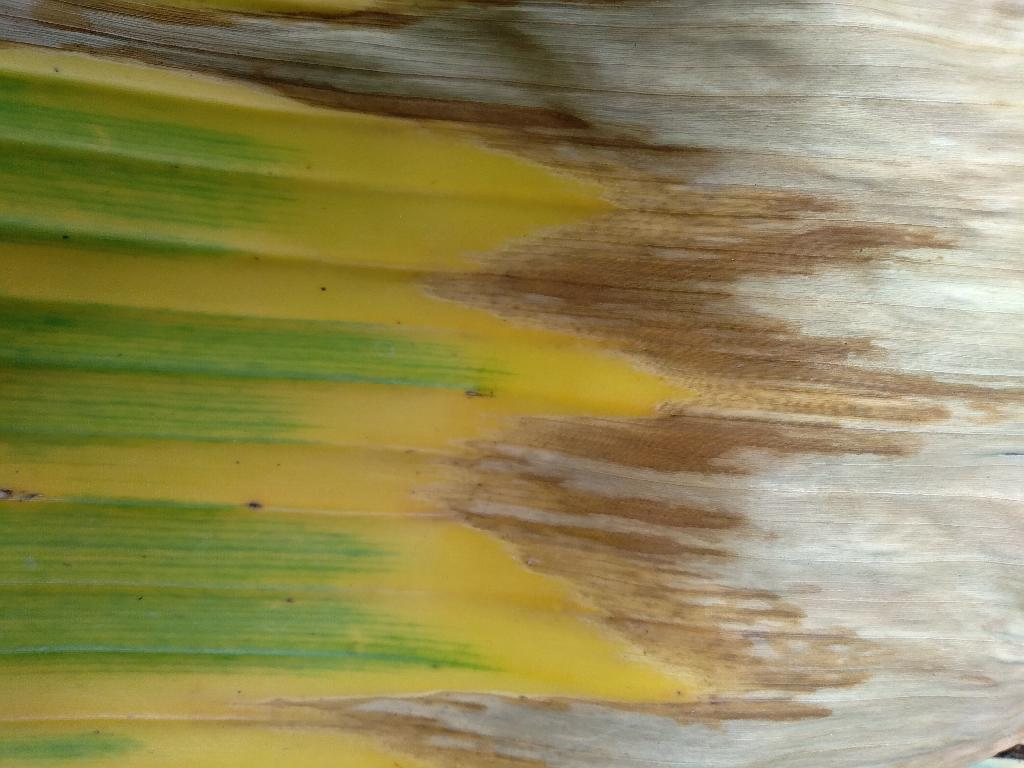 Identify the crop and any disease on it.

banana, fusarium wilt race 1
